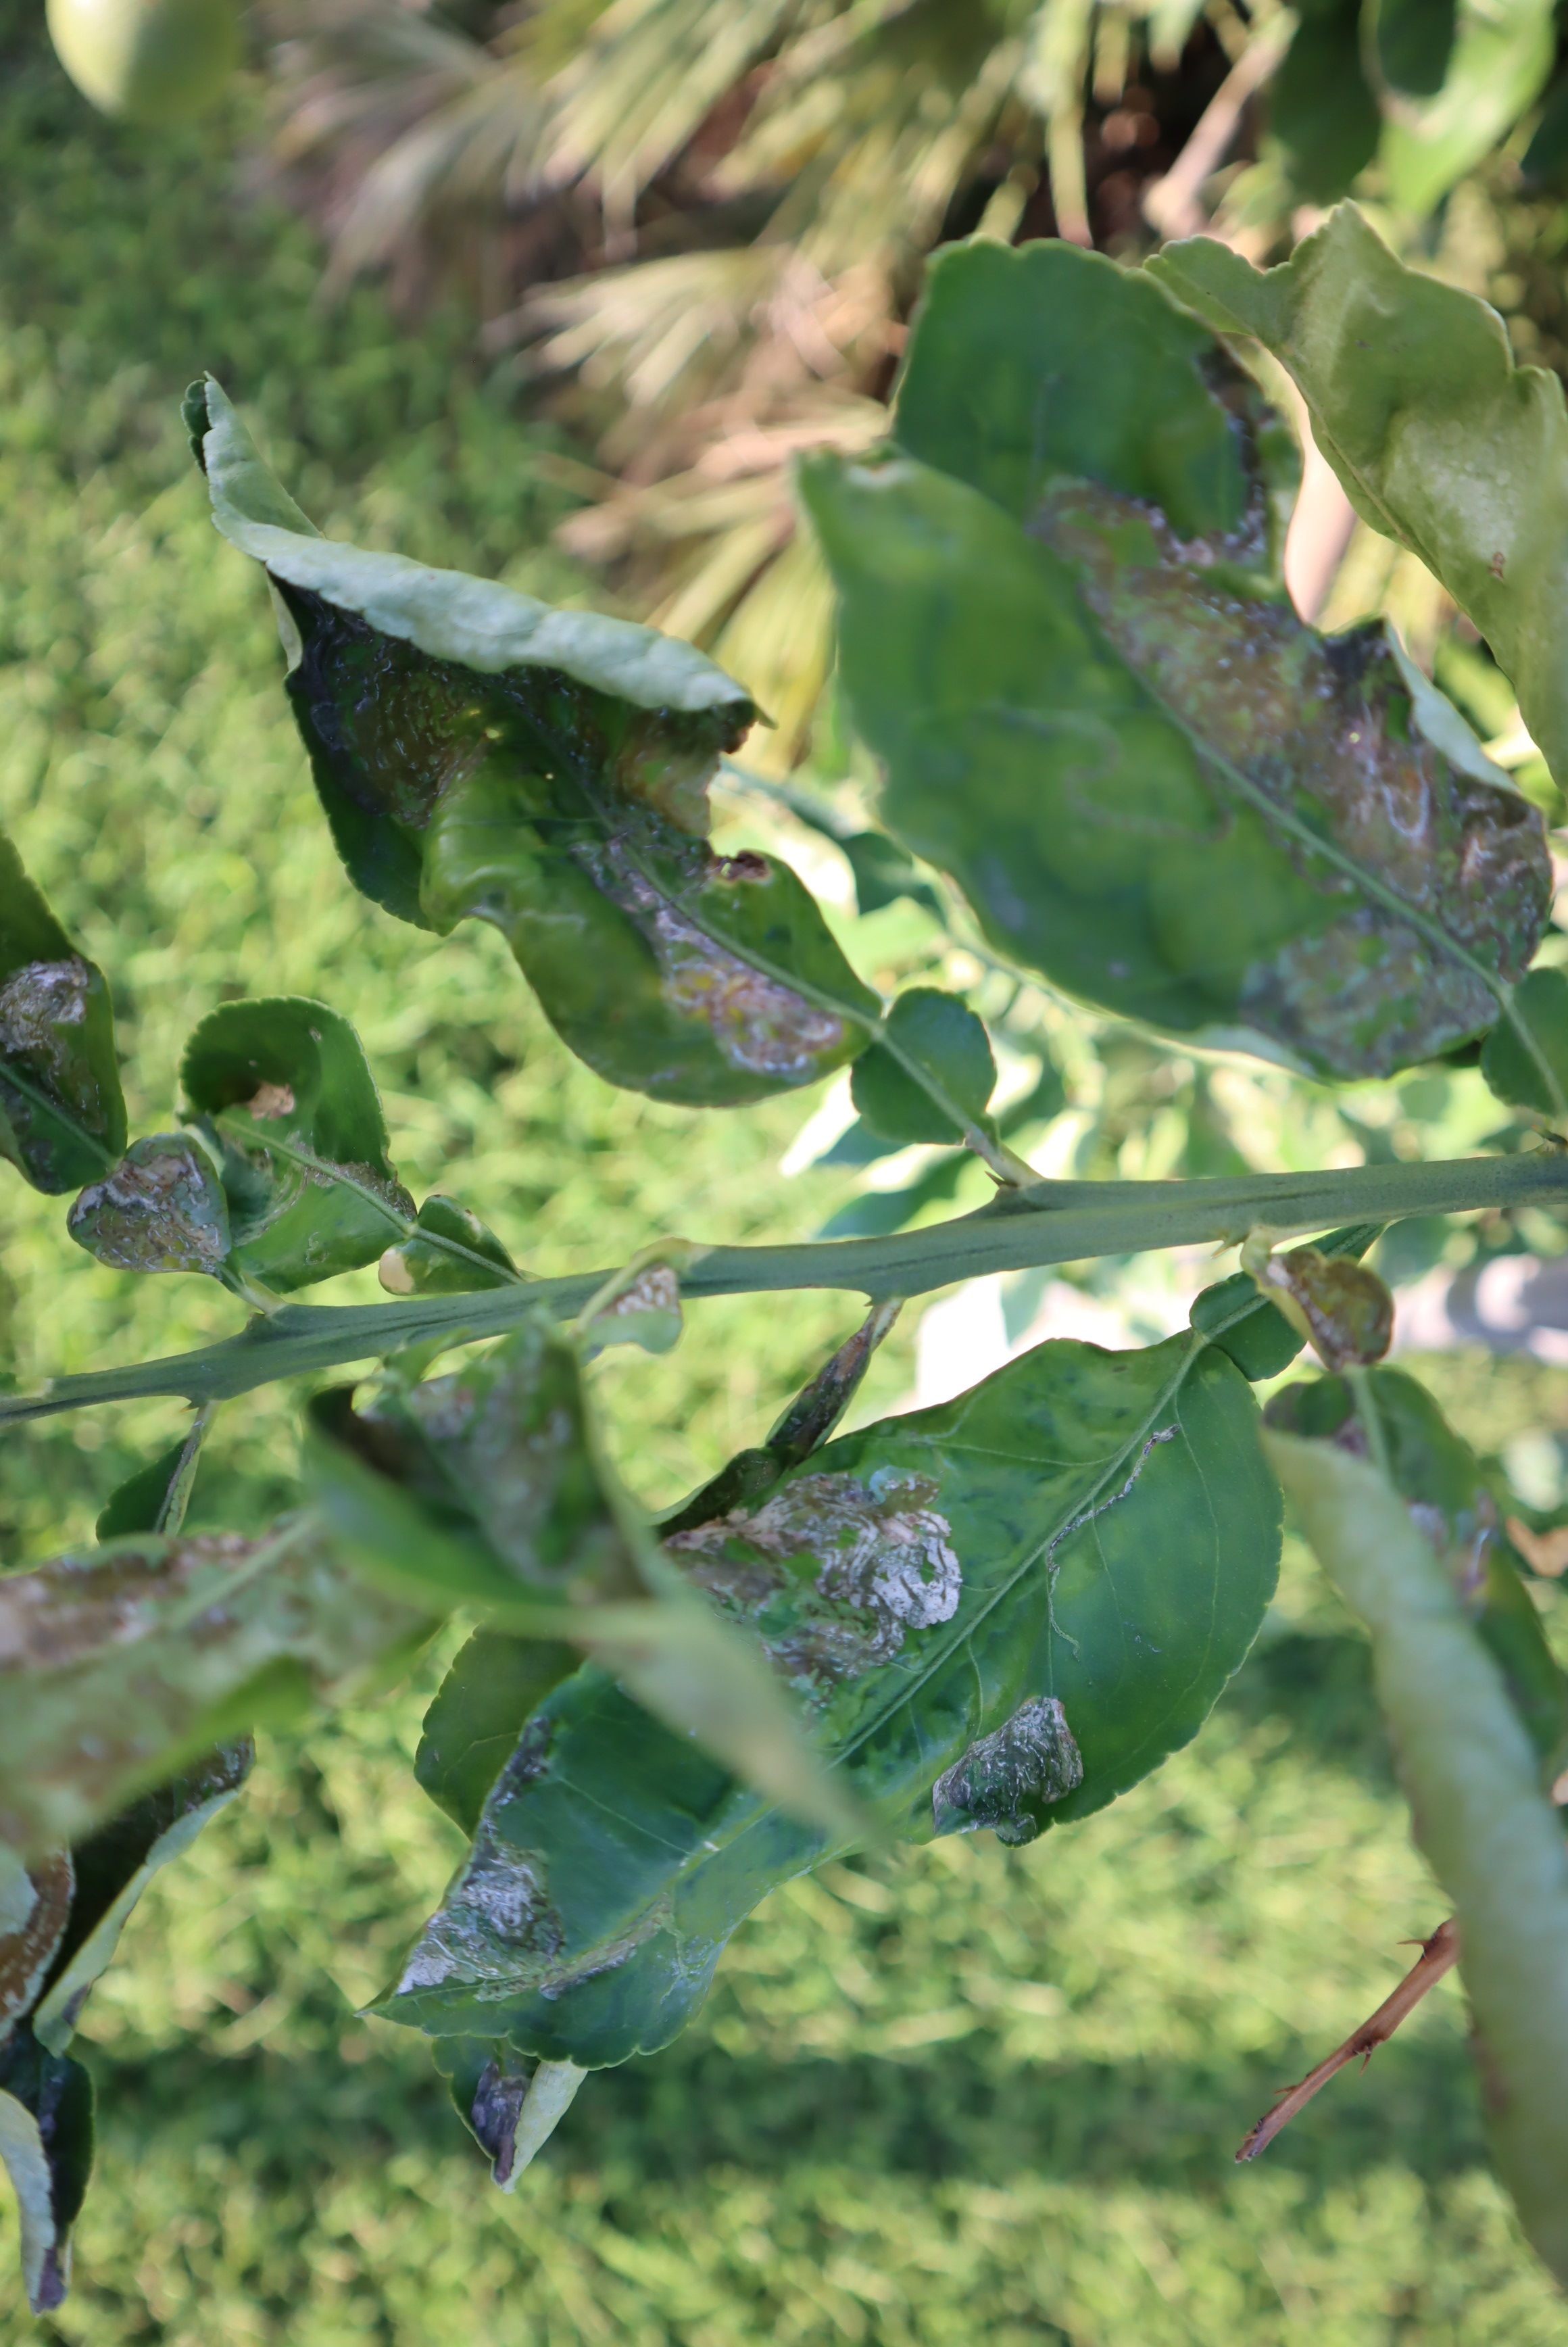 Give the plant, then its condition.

citrus, leafminer
